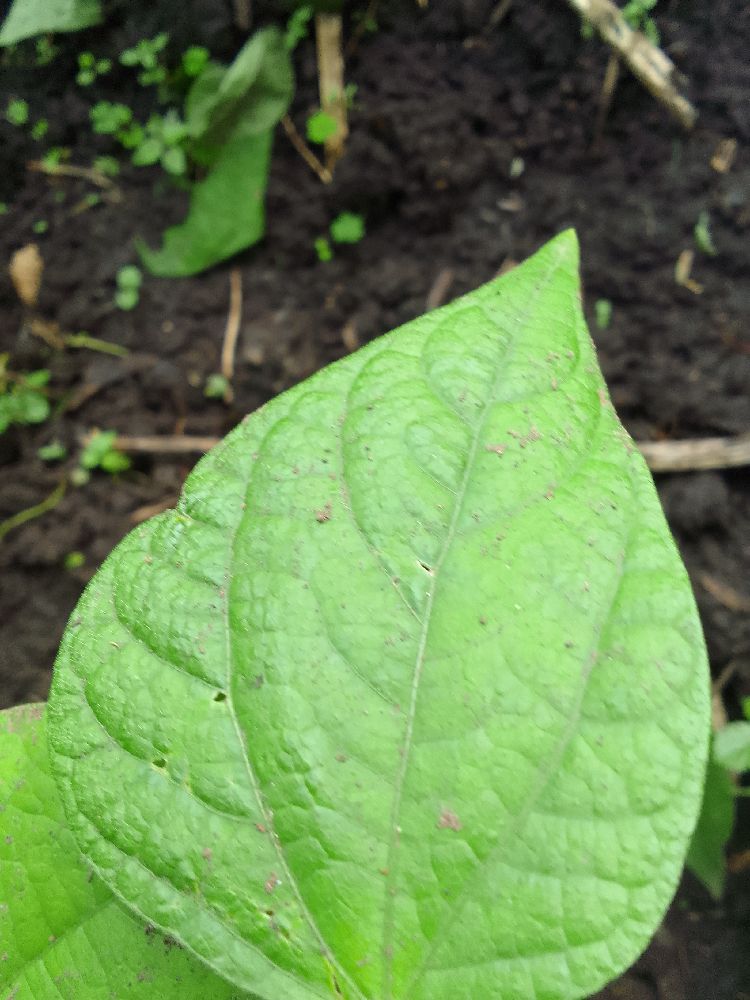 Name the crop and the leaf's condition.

common bean, healthy
